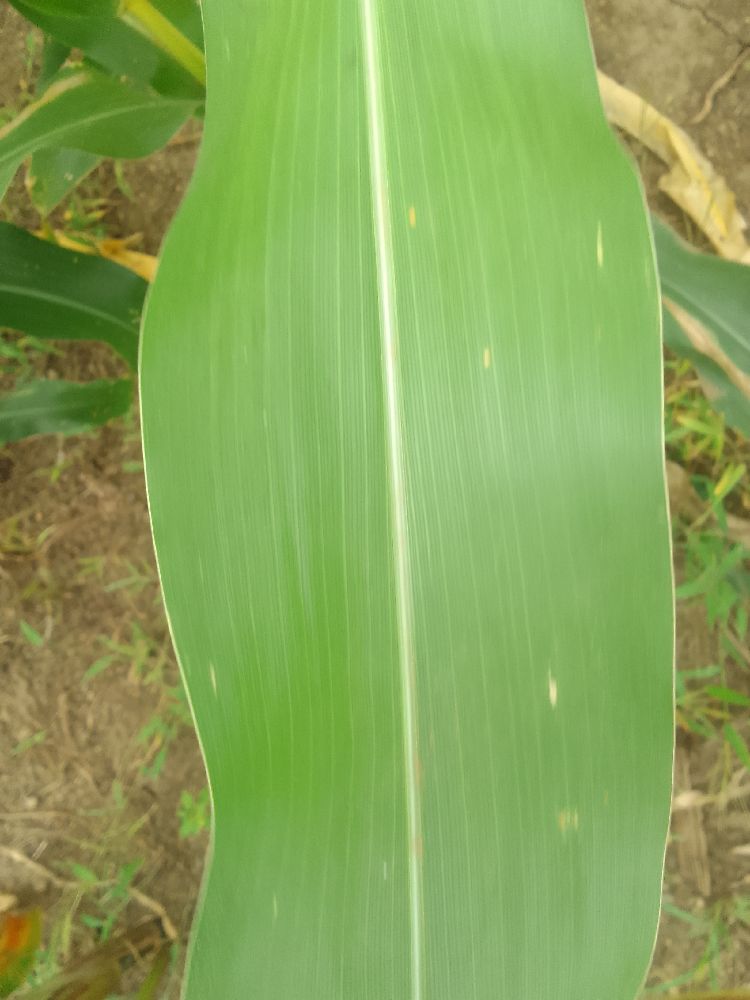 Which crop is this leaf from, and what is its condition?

maize, healthy
